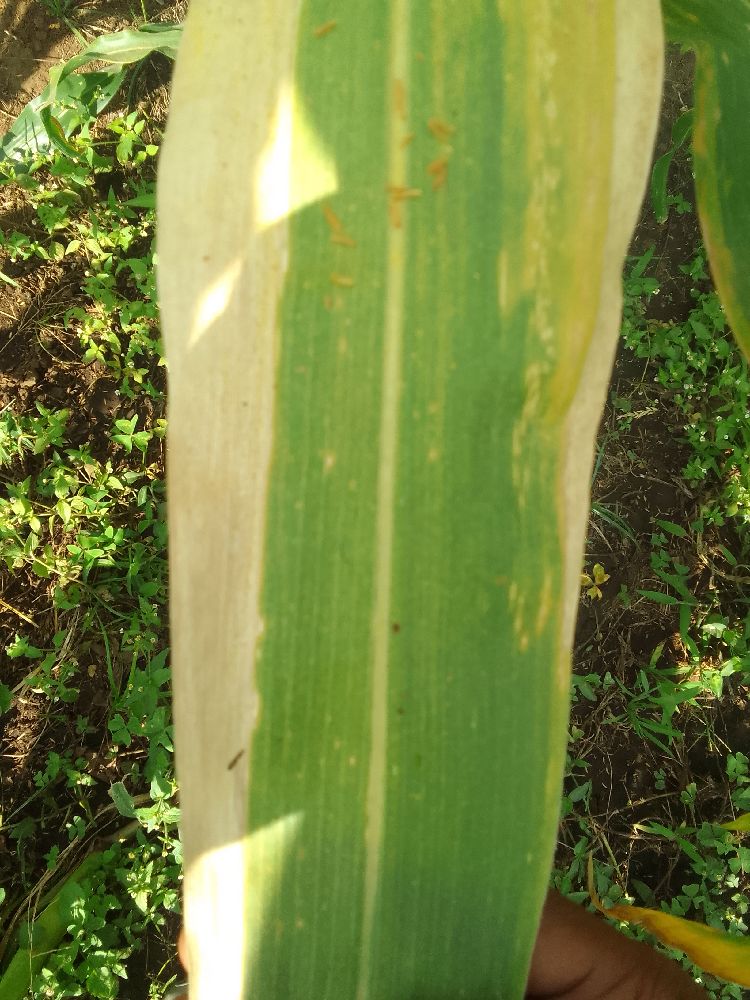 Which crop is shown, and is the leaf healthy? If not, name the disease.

maize, maize lethal necrosis
